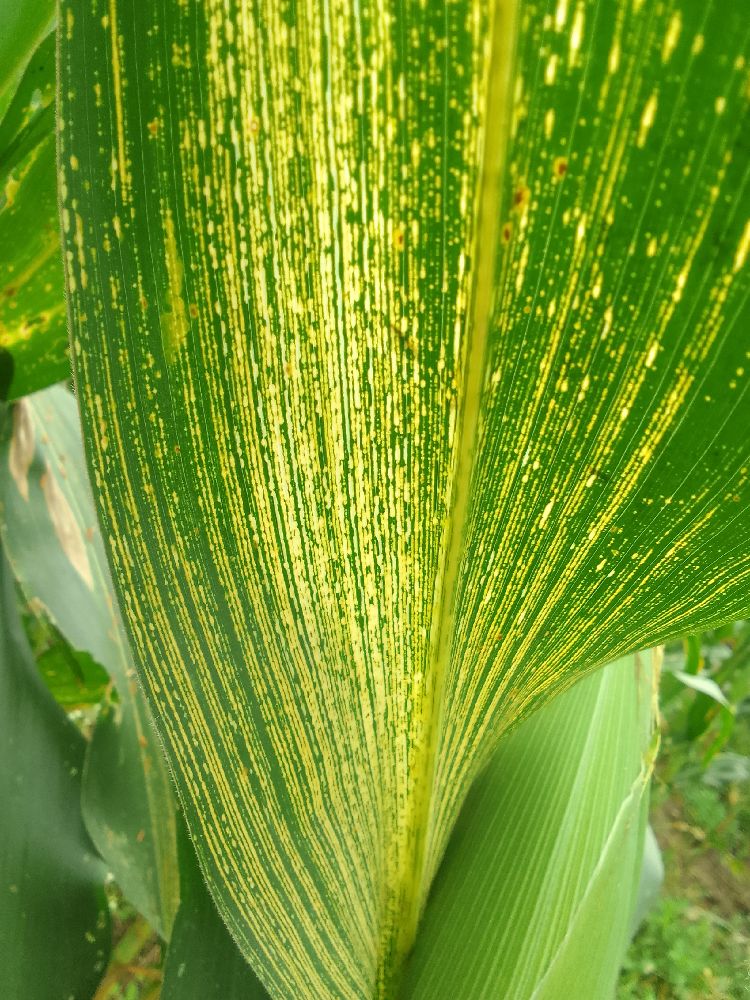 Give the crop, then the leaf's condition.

maize, maize streak virus
